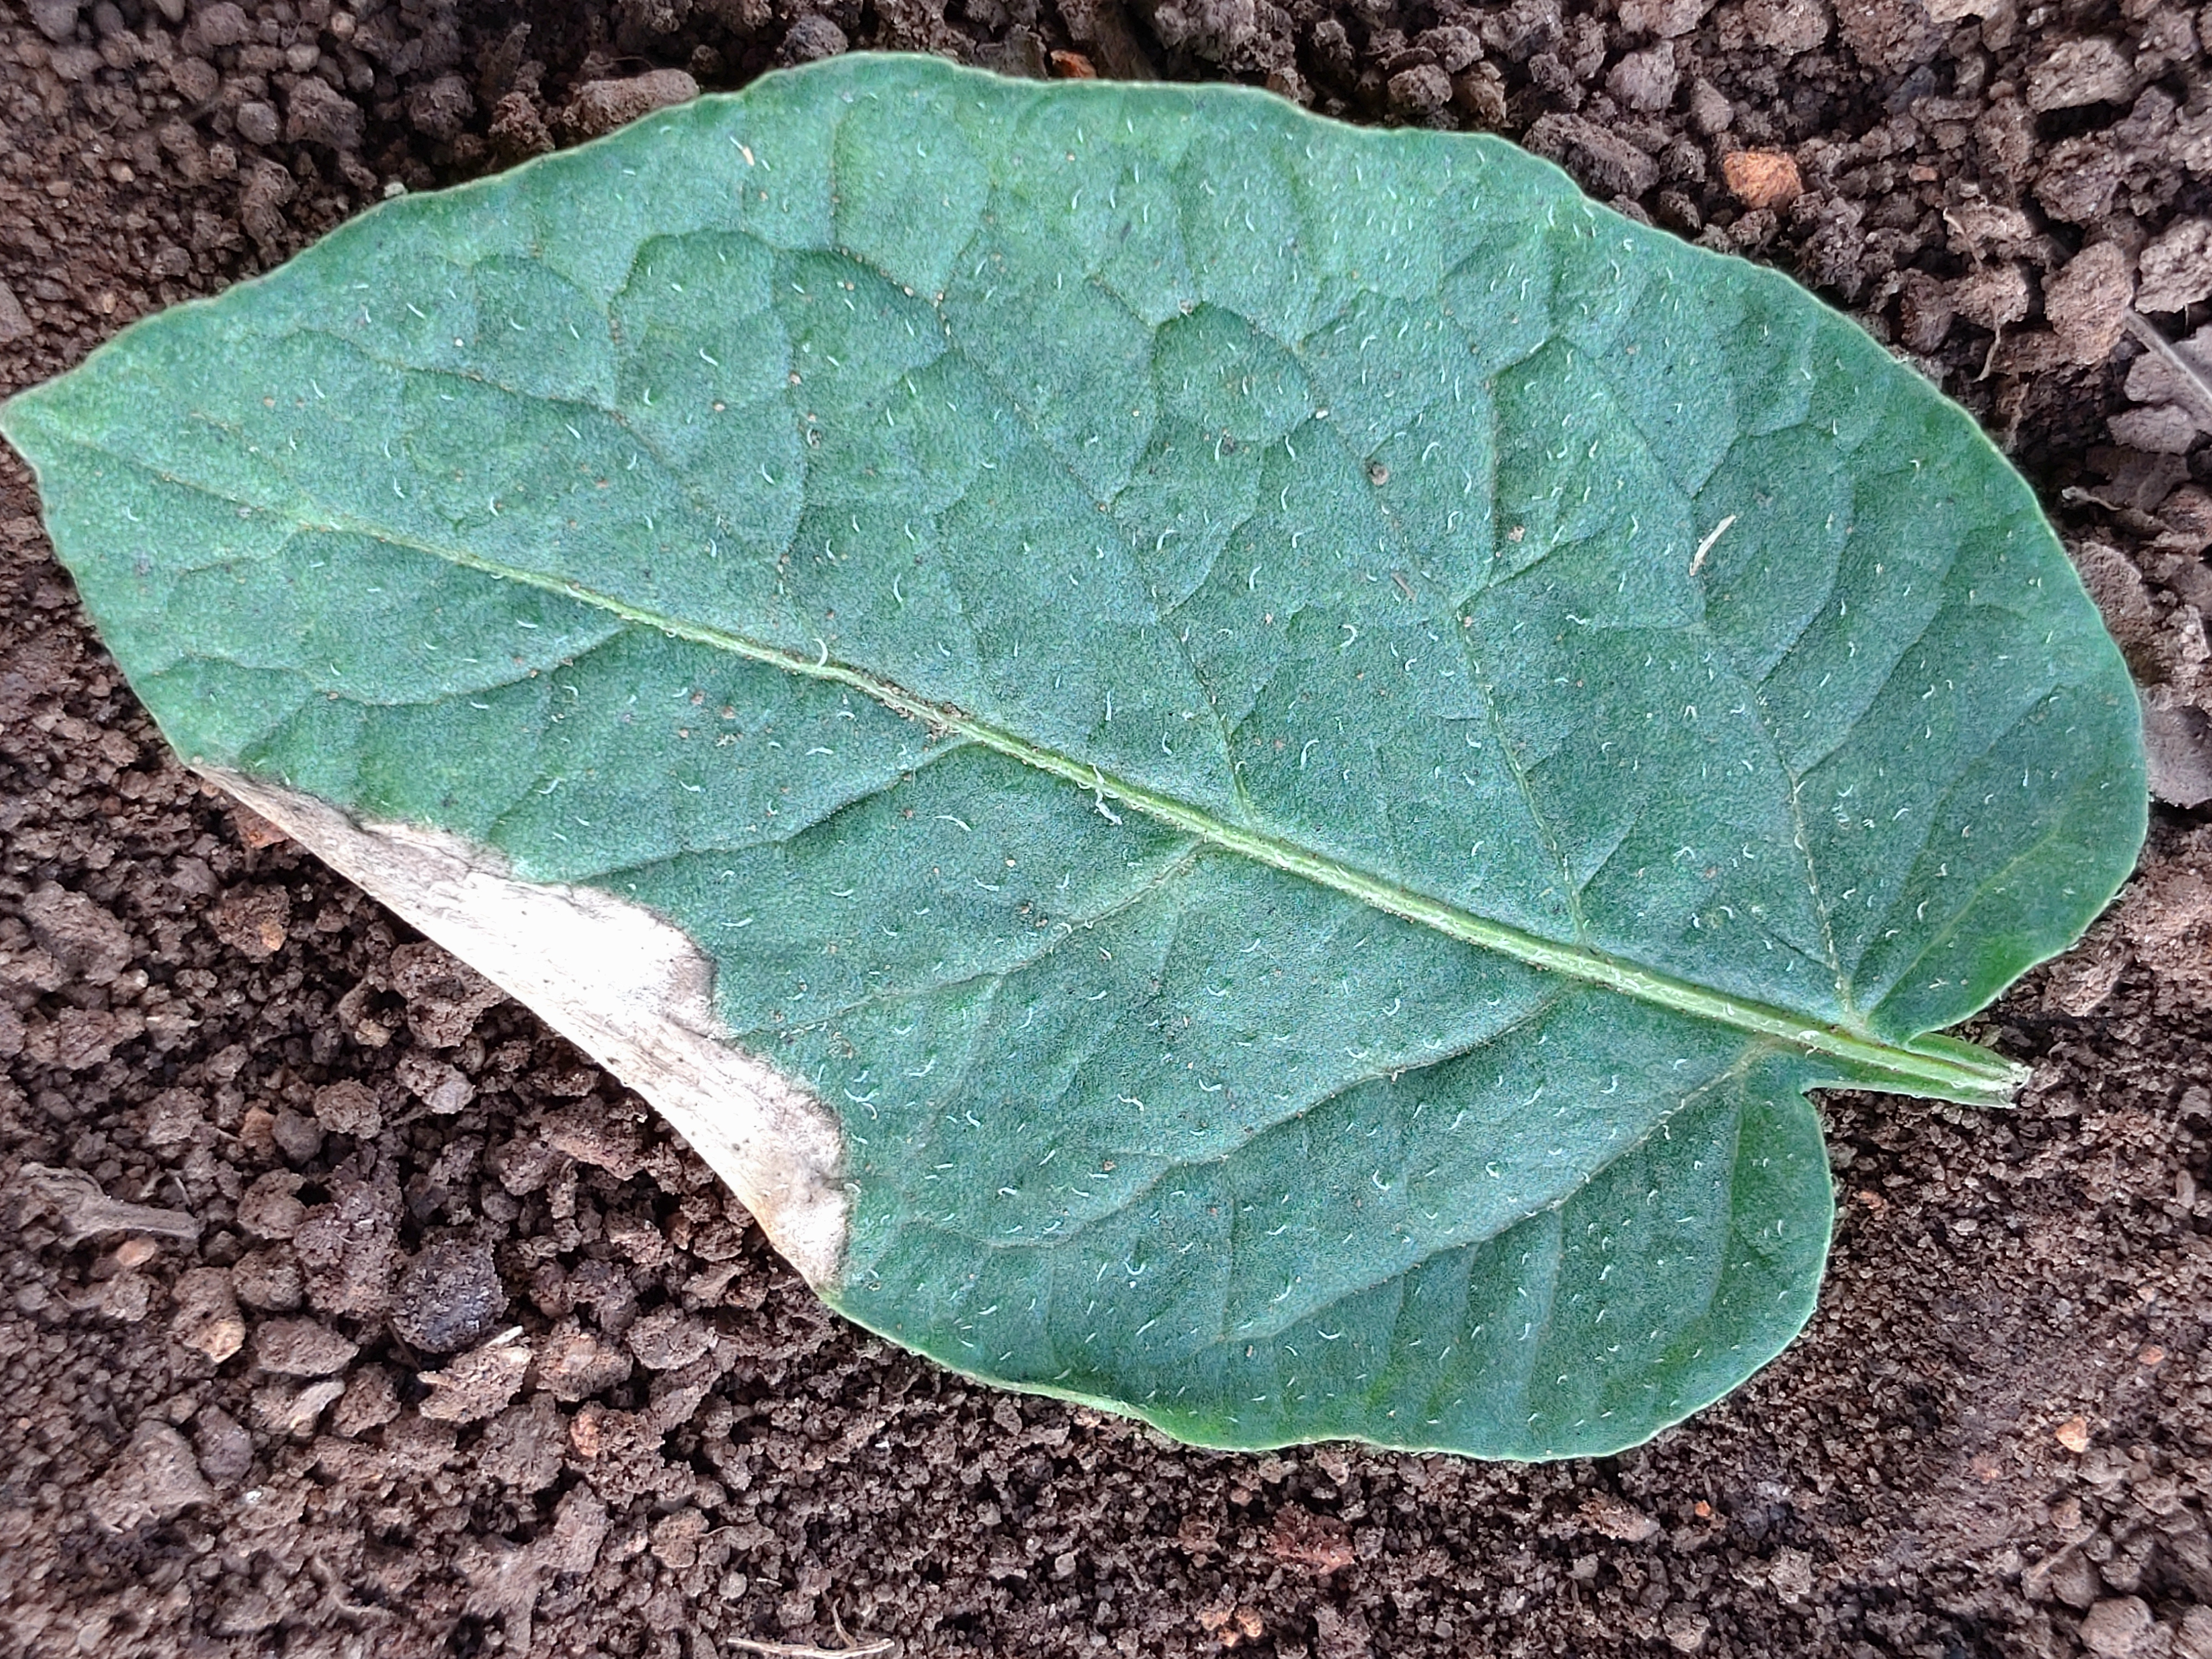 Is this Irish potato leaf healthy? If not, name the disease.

early blight
